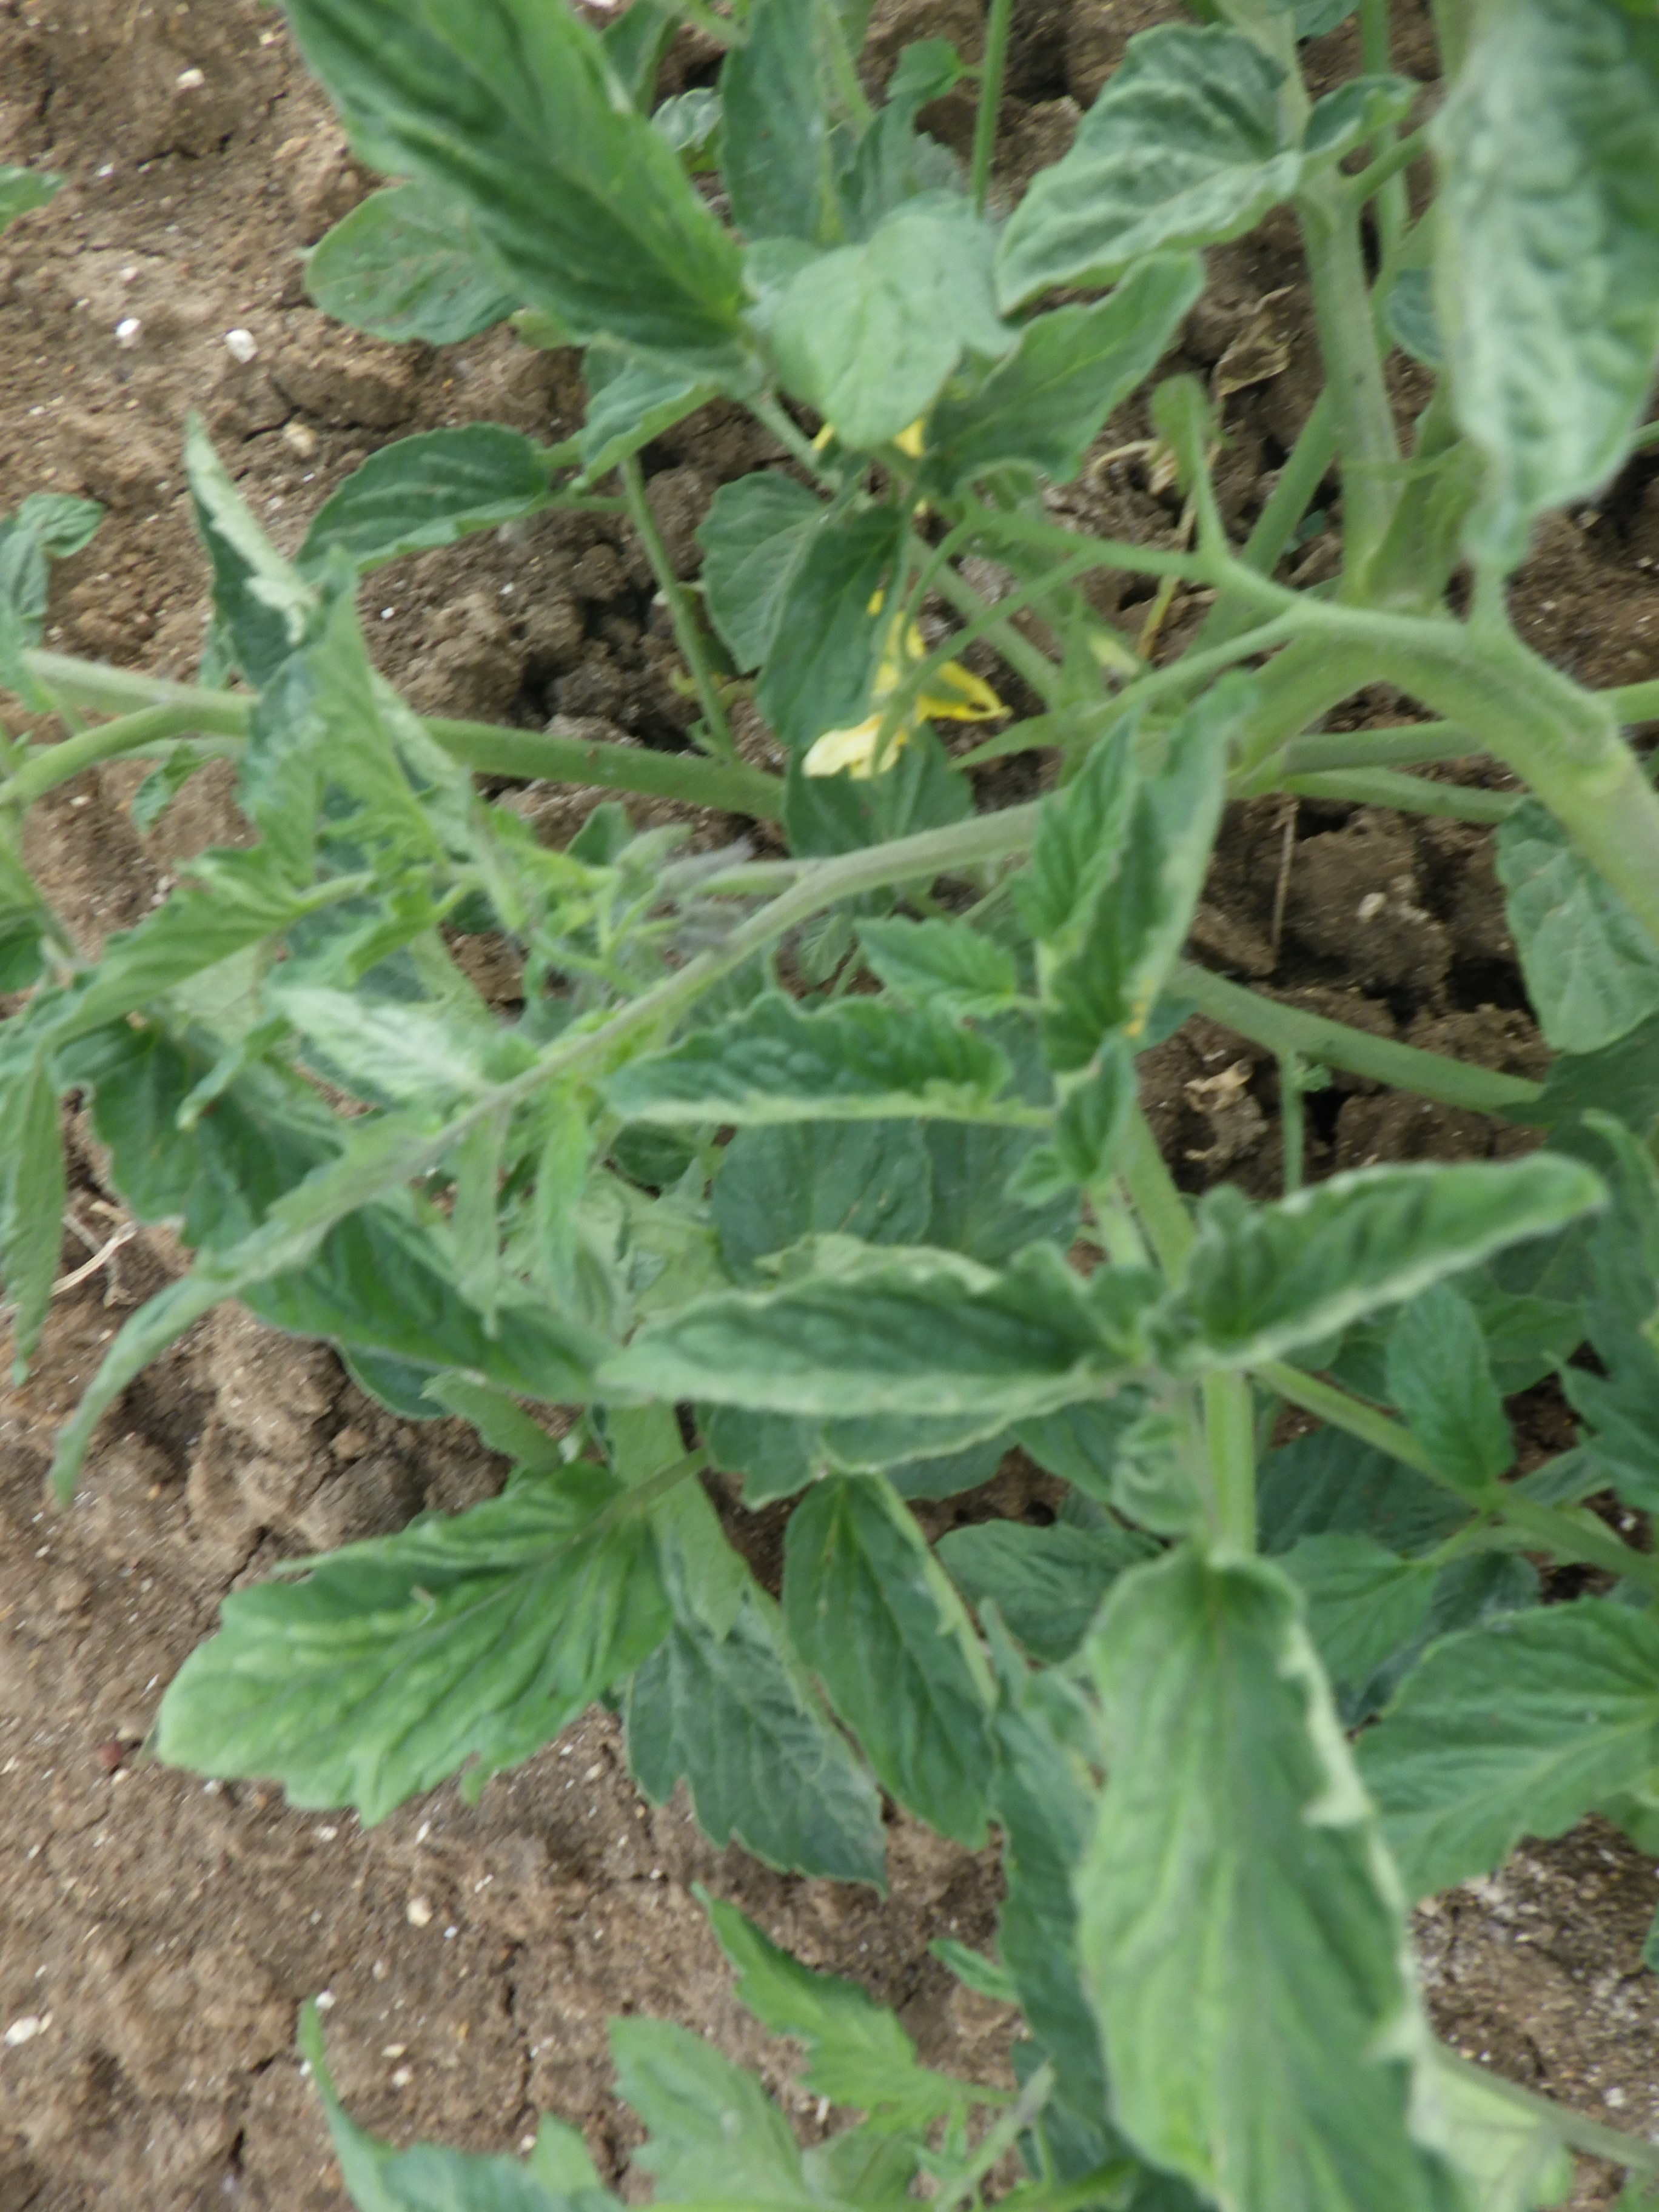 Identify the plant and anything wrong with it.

tomato, water stress
